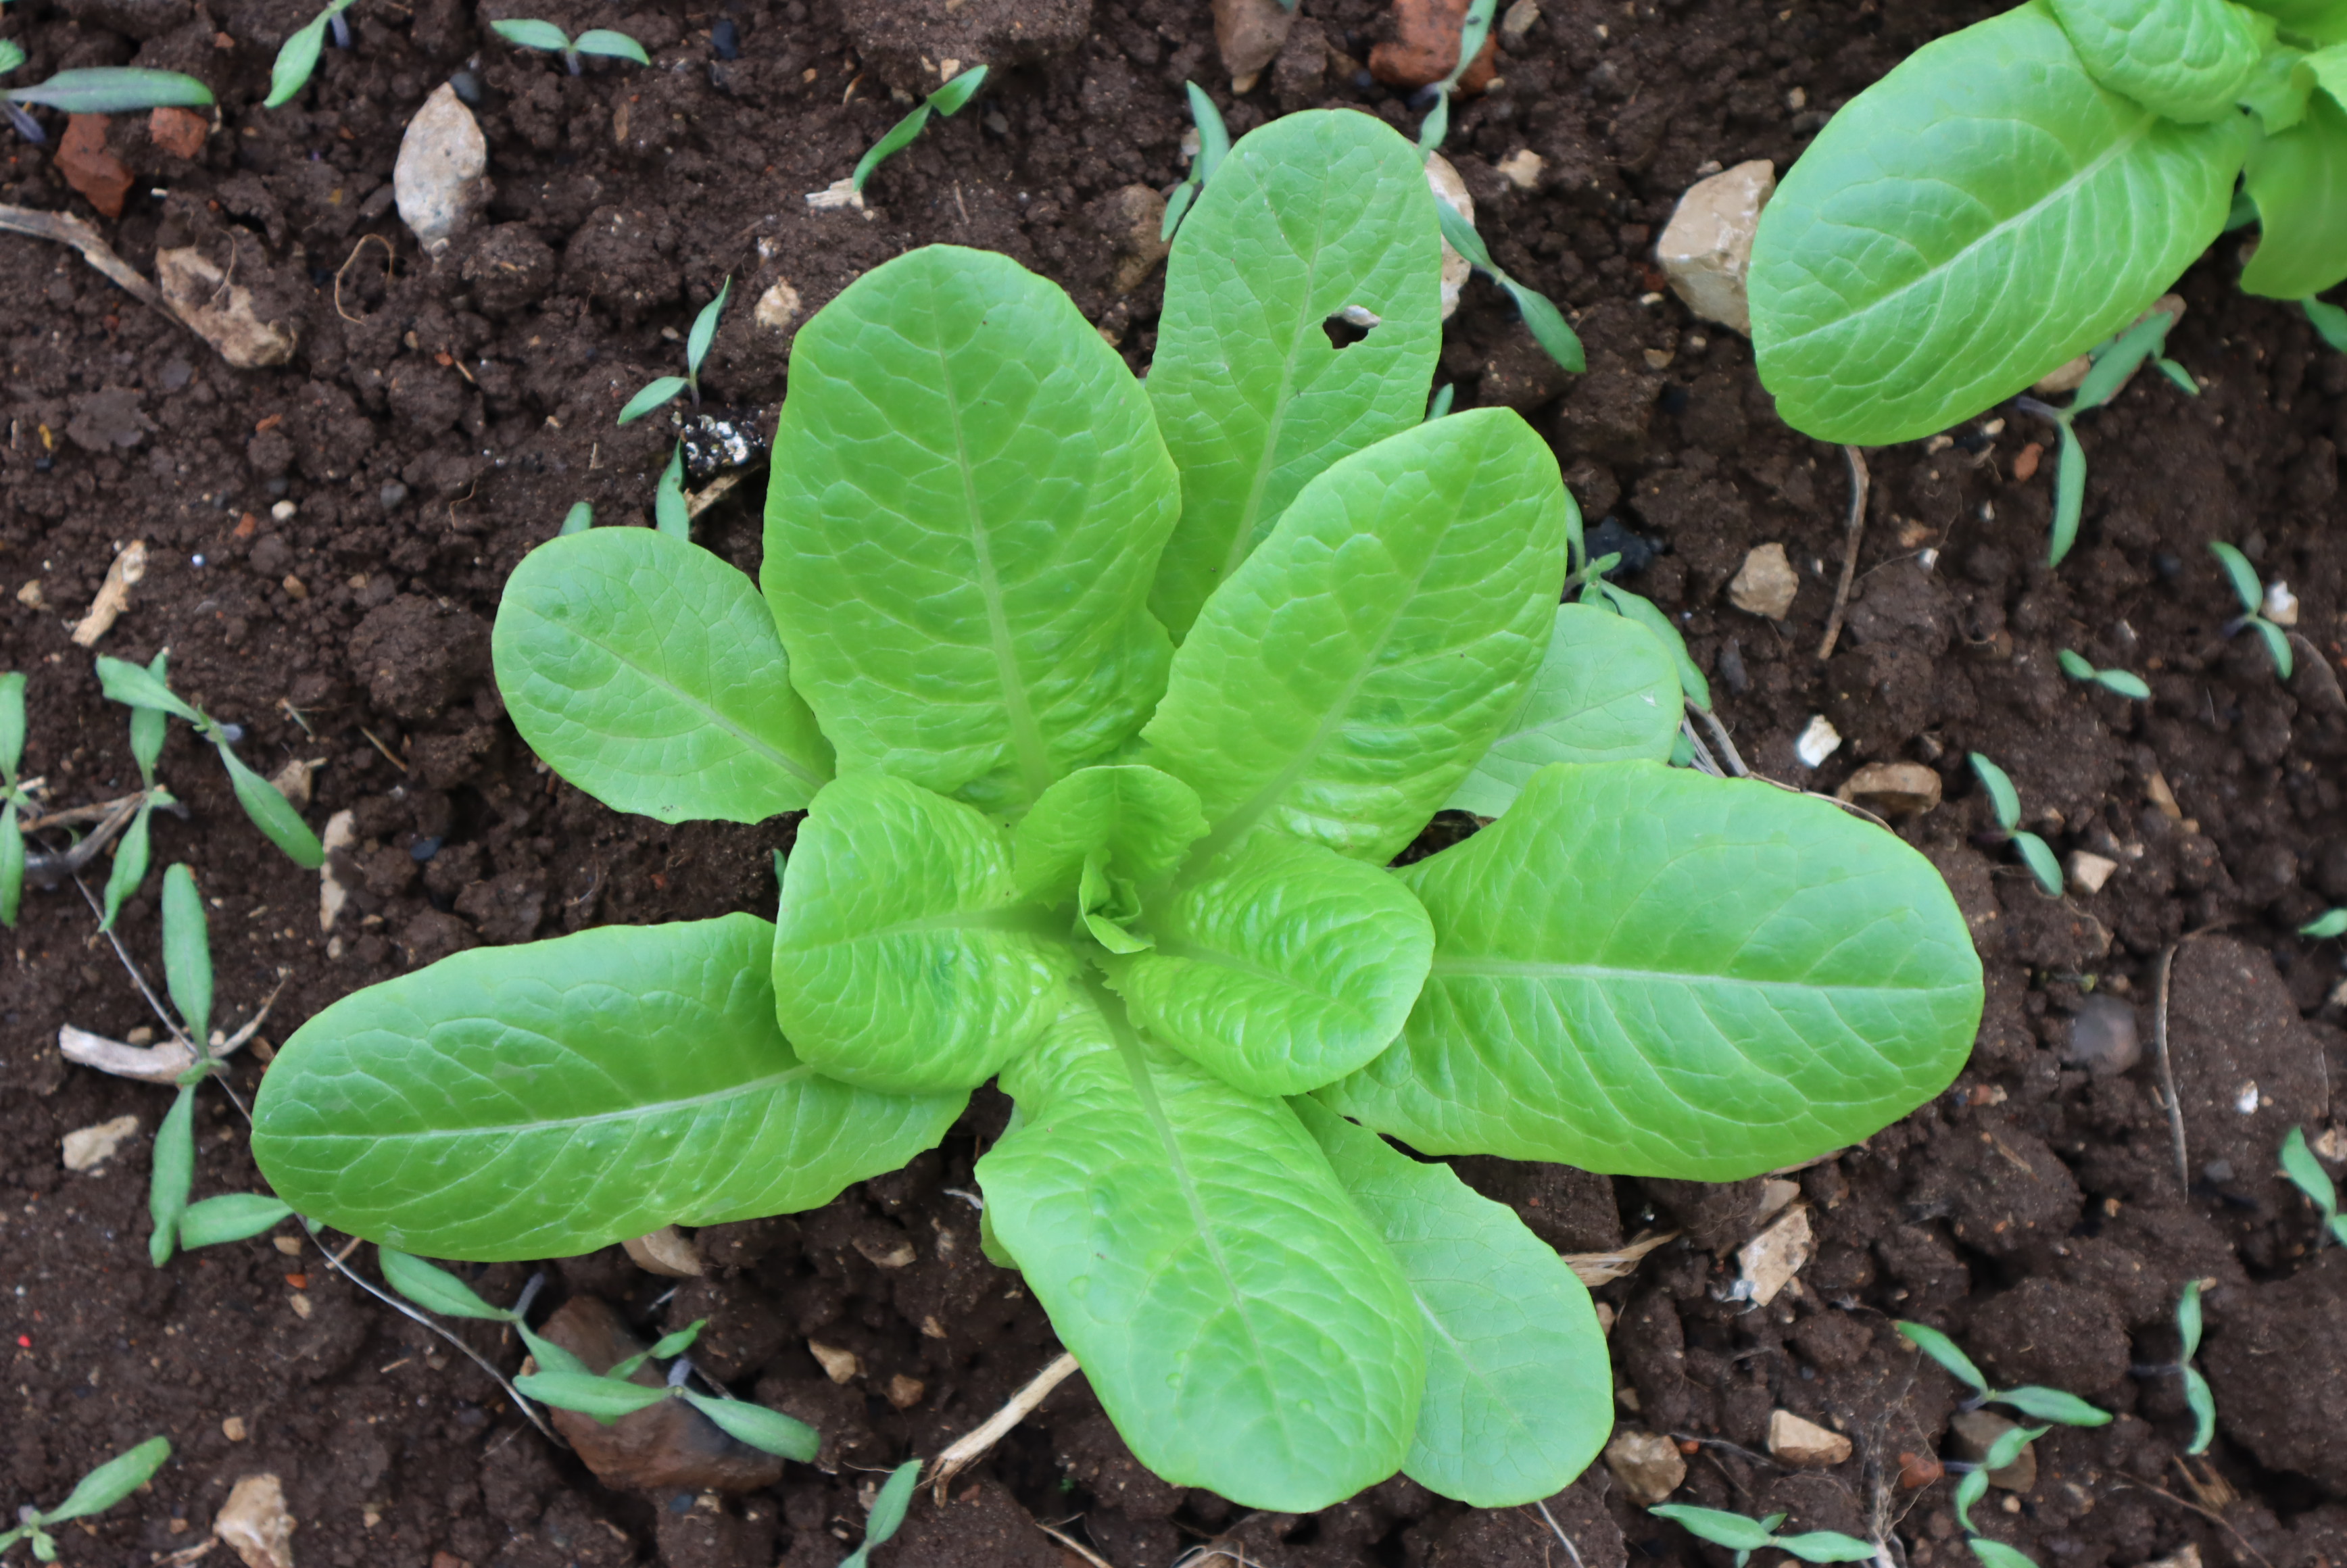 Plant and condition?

lettuce, healthy
